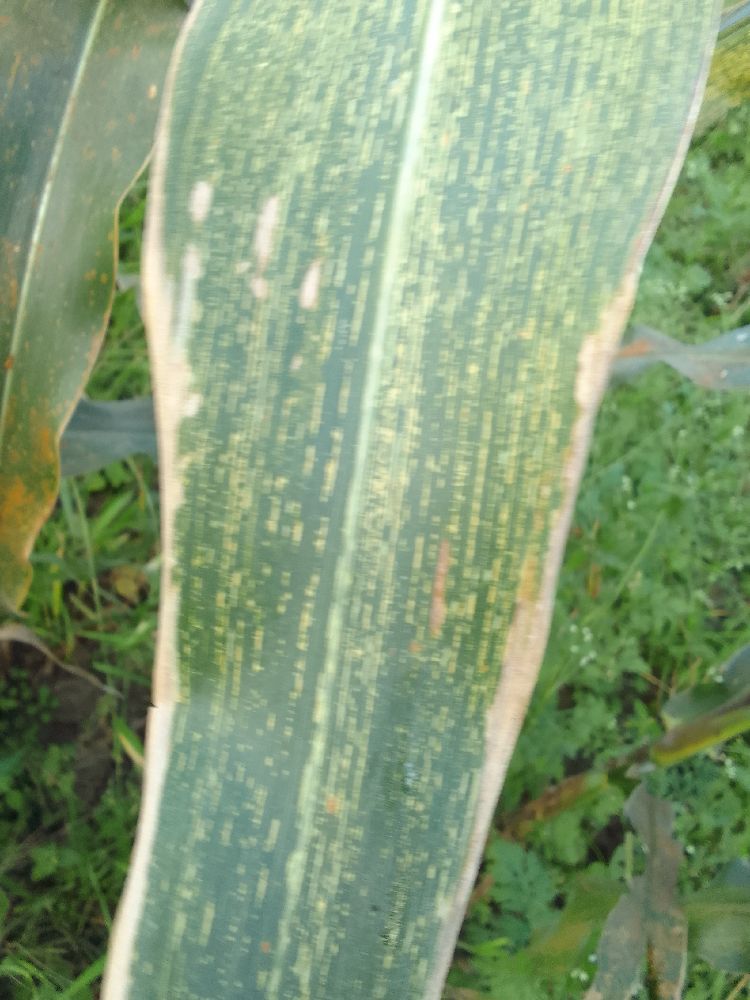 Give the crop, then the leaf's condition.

maize, maize streak virus
